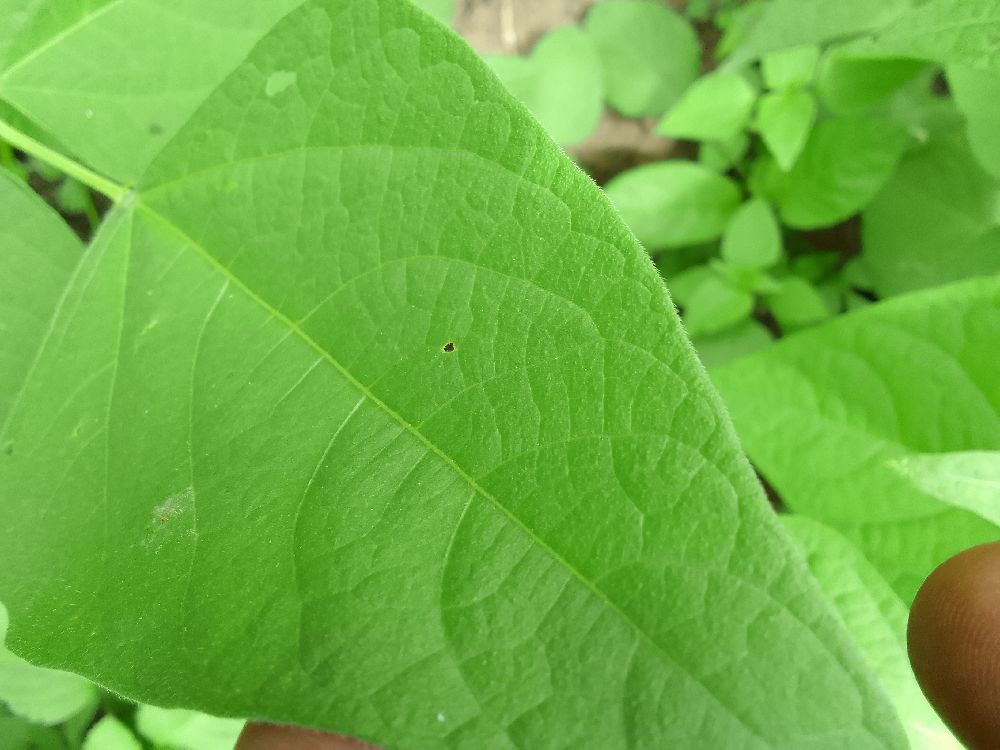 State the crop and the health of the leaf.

common bean, healthy
